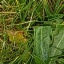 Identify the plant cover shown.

structured weed
